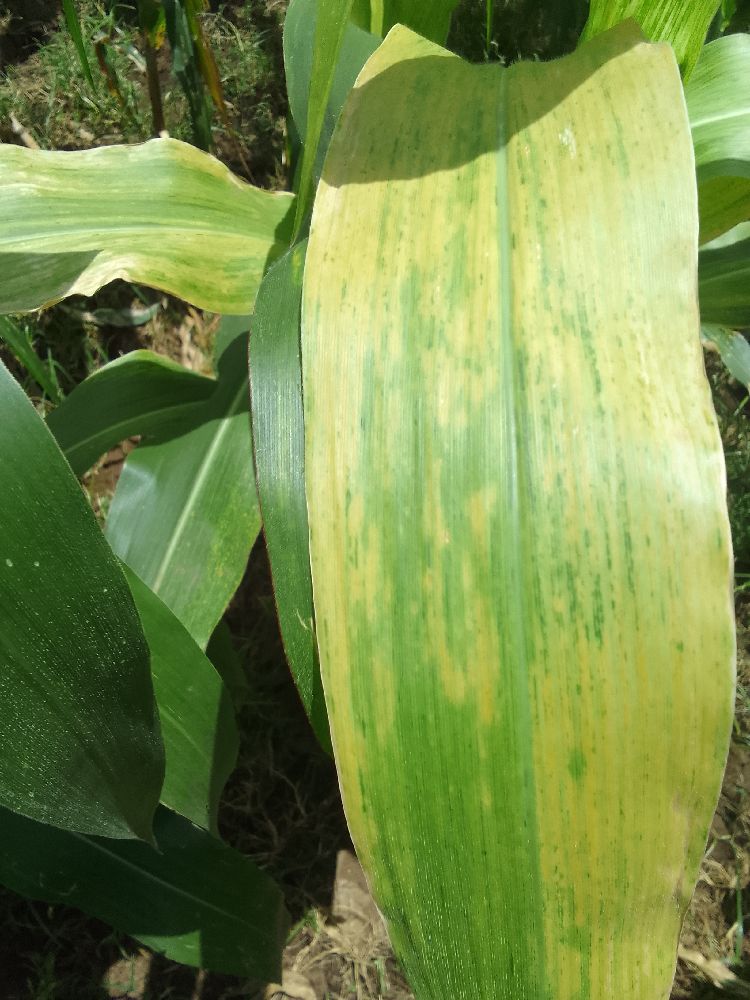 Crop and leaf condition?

maize, maize lethal necrosis
